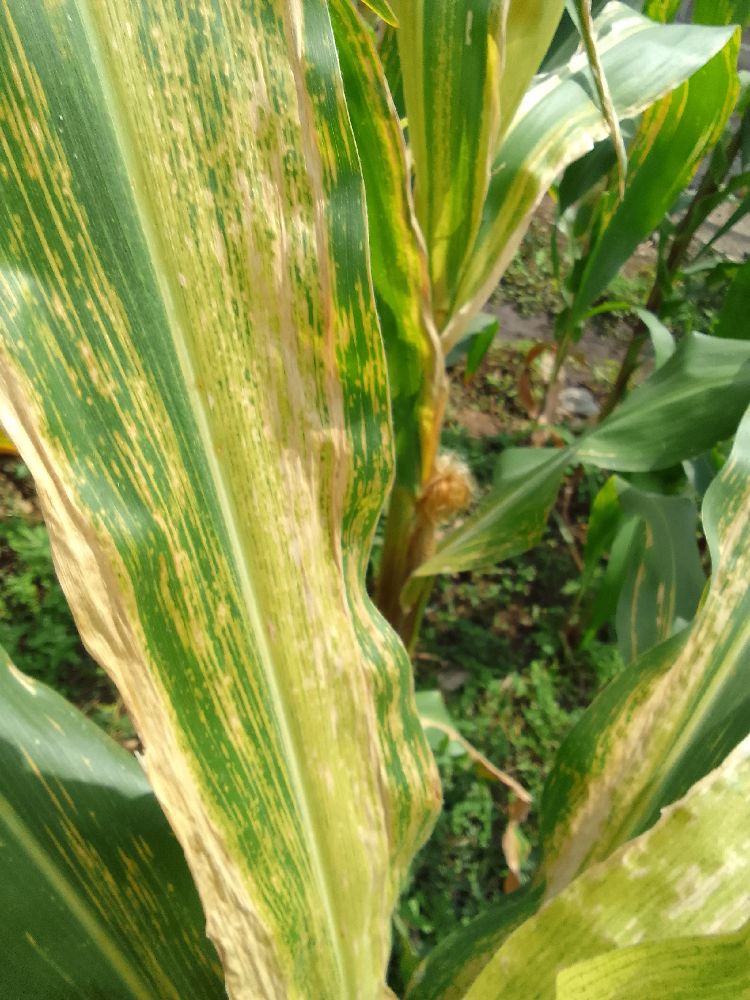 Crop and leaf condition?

maize, maize lethal necrosis
